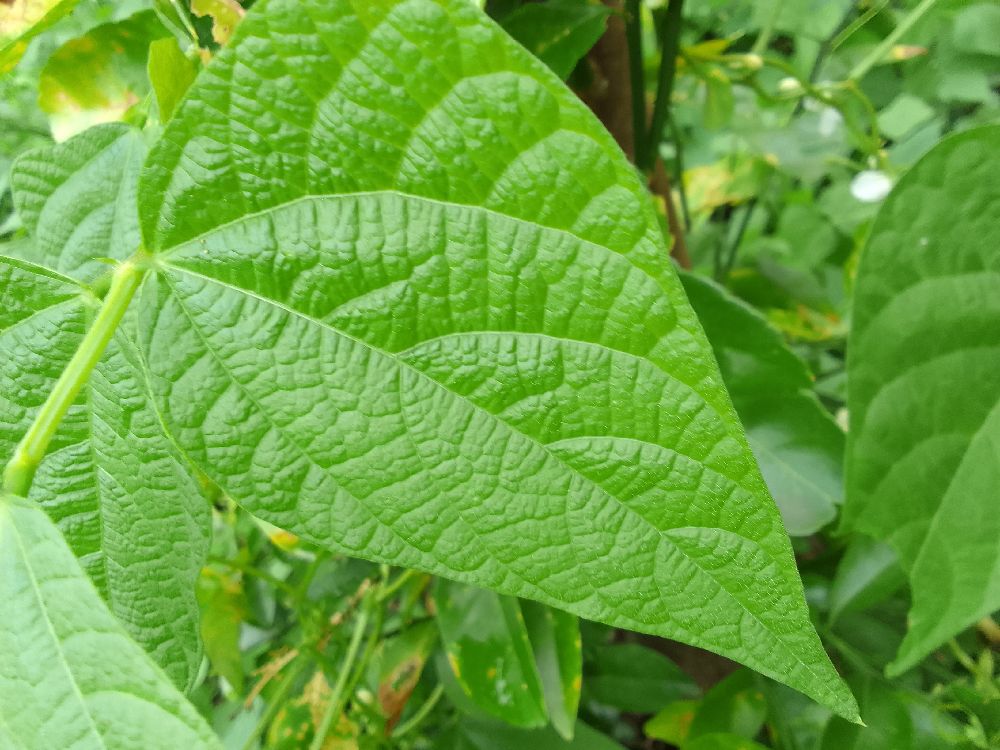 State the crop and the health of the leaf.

common bean, healthy
